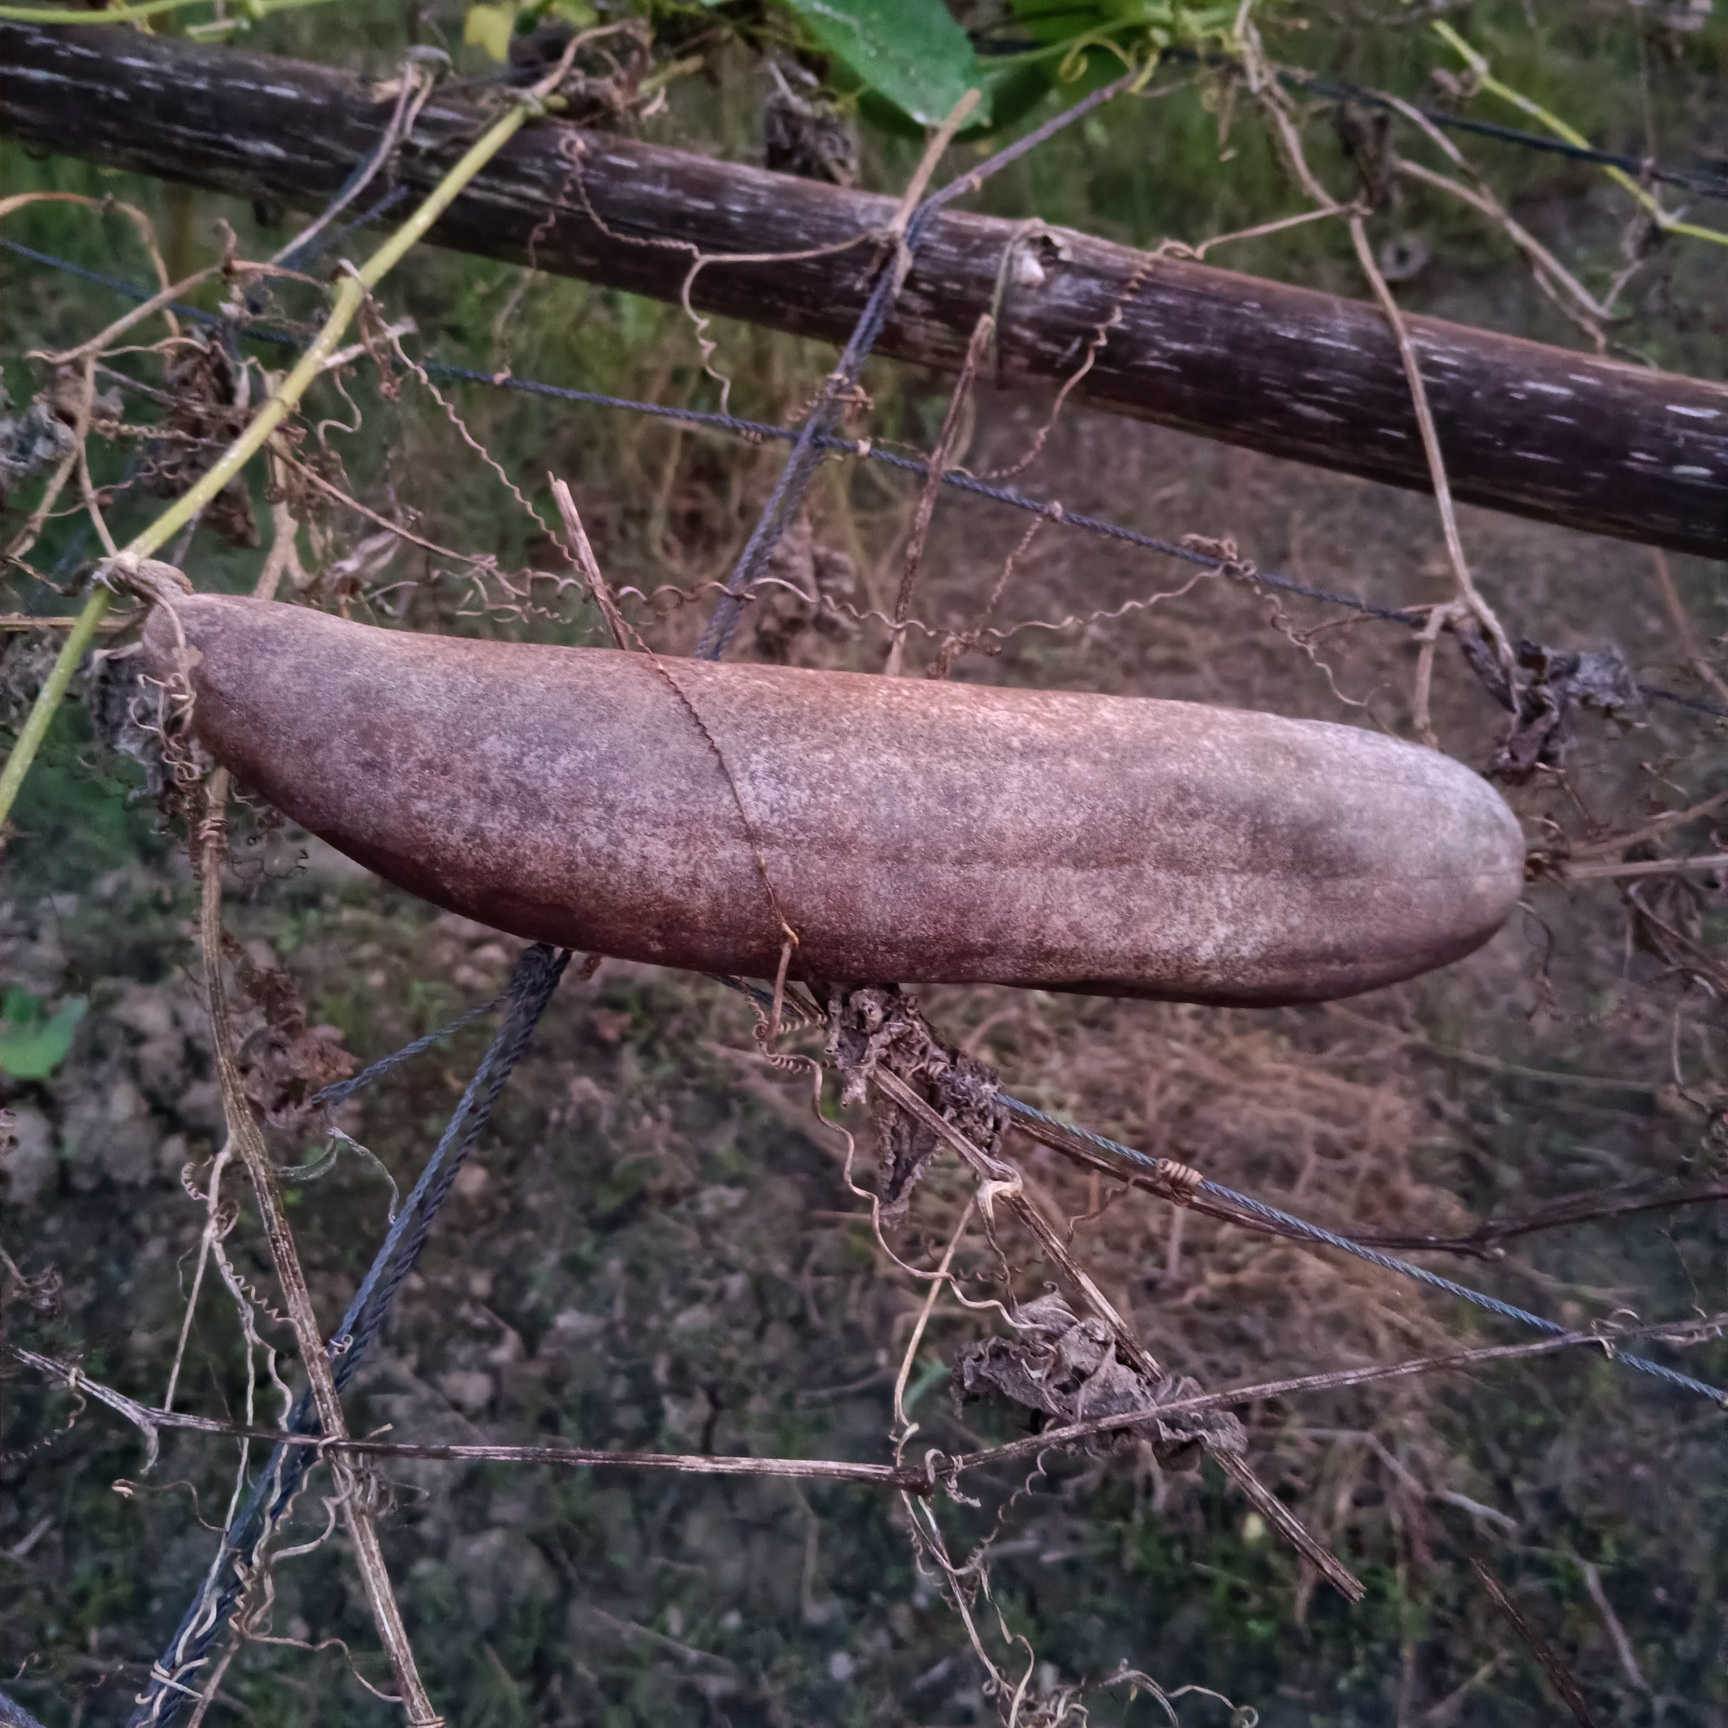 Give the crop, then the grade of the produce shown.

luffa, faulty
